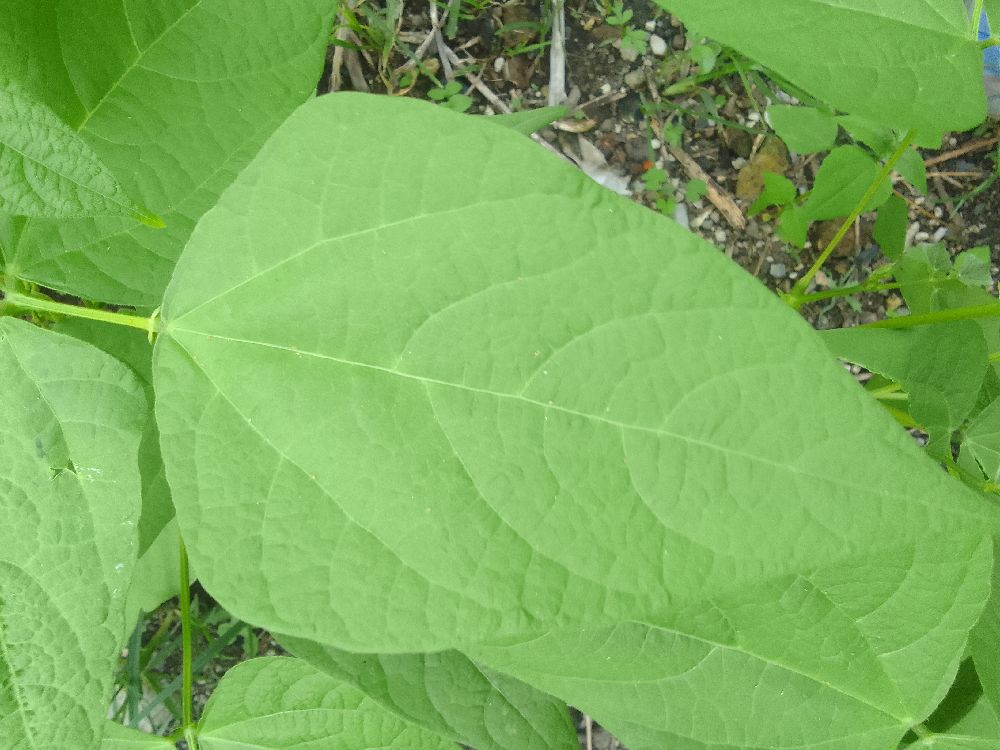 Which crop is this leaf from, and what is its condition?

common bean, healthy
